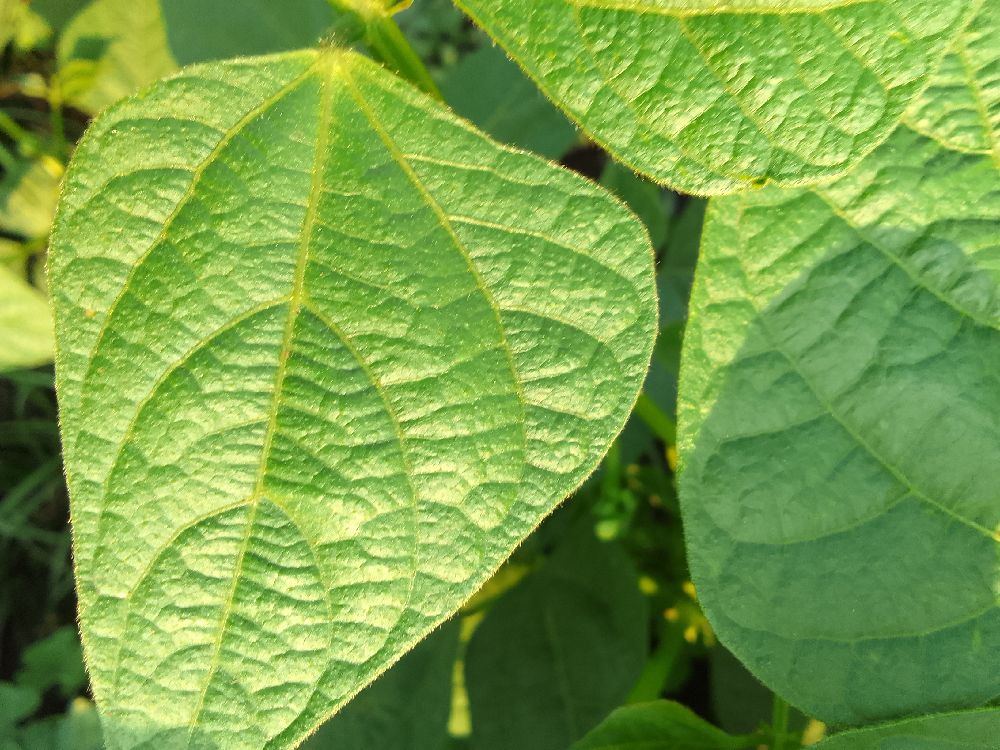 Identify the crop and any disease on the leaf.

common bean, healthy
